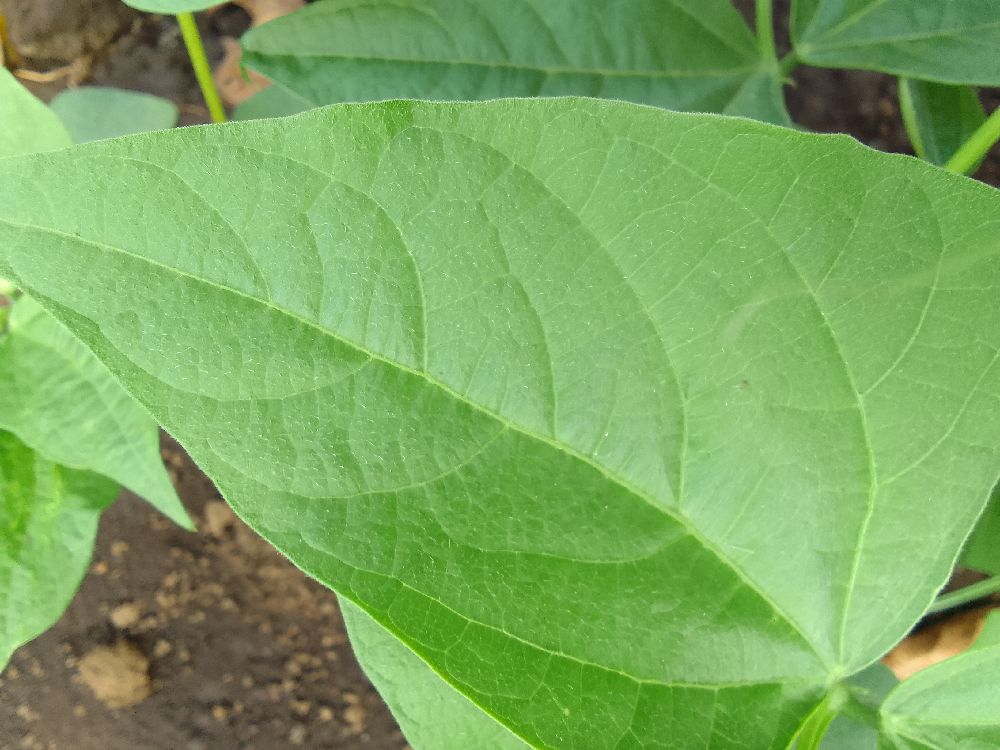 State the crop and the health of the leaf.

common bean, healthy
